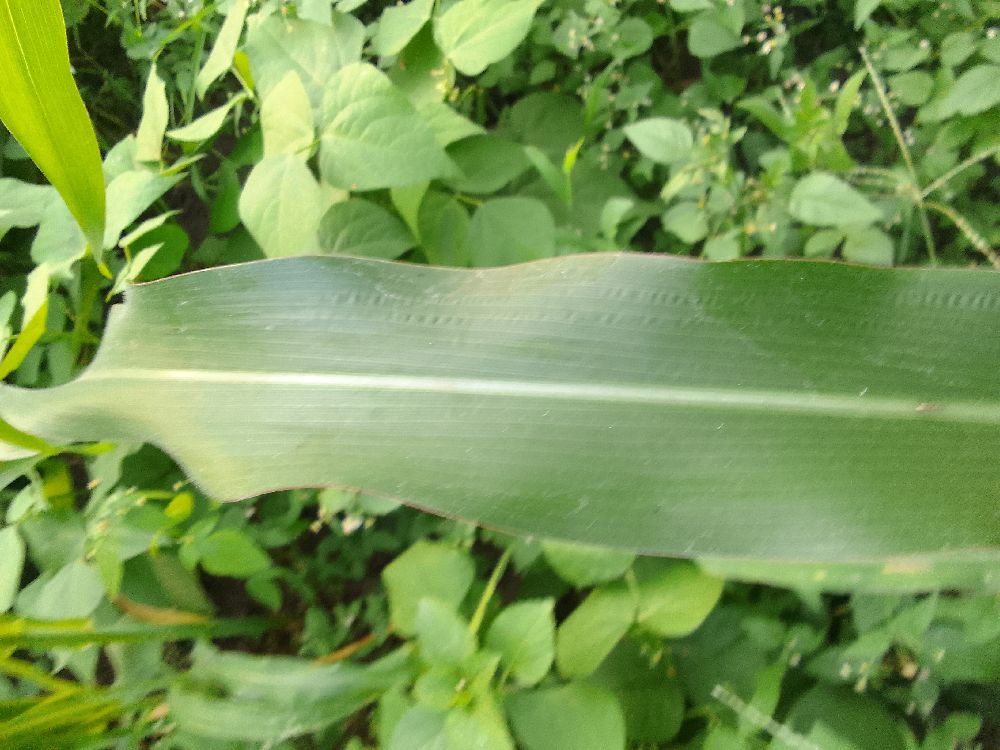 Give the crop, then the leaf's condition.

maize, healthy
